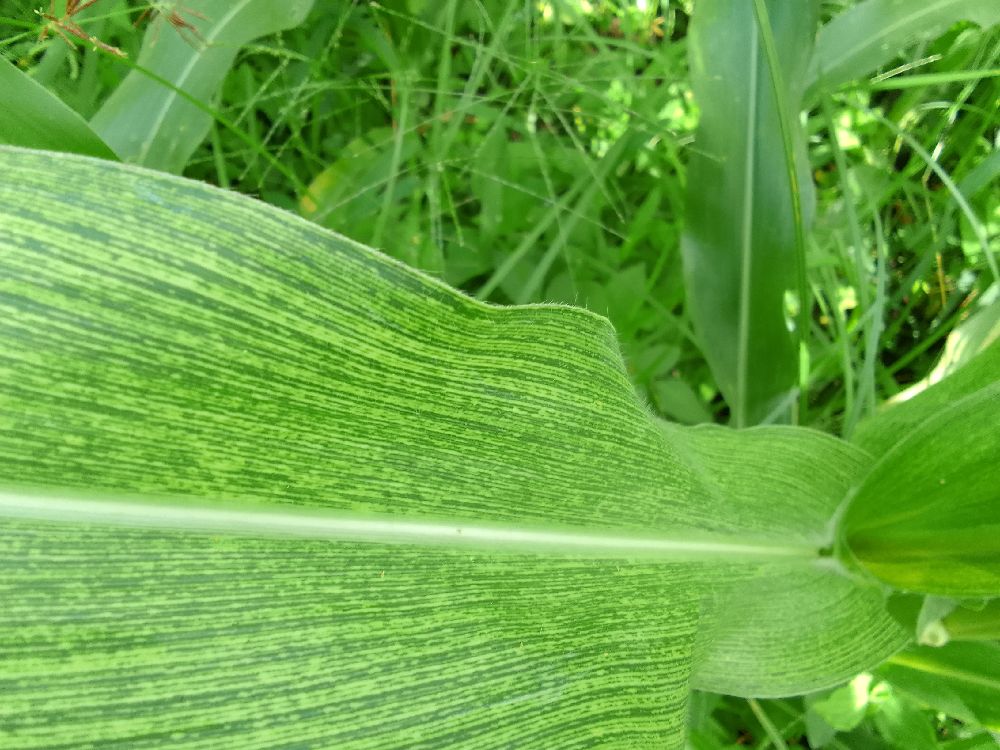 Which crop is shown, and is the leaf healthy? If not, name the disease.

maize, maize streak virus
